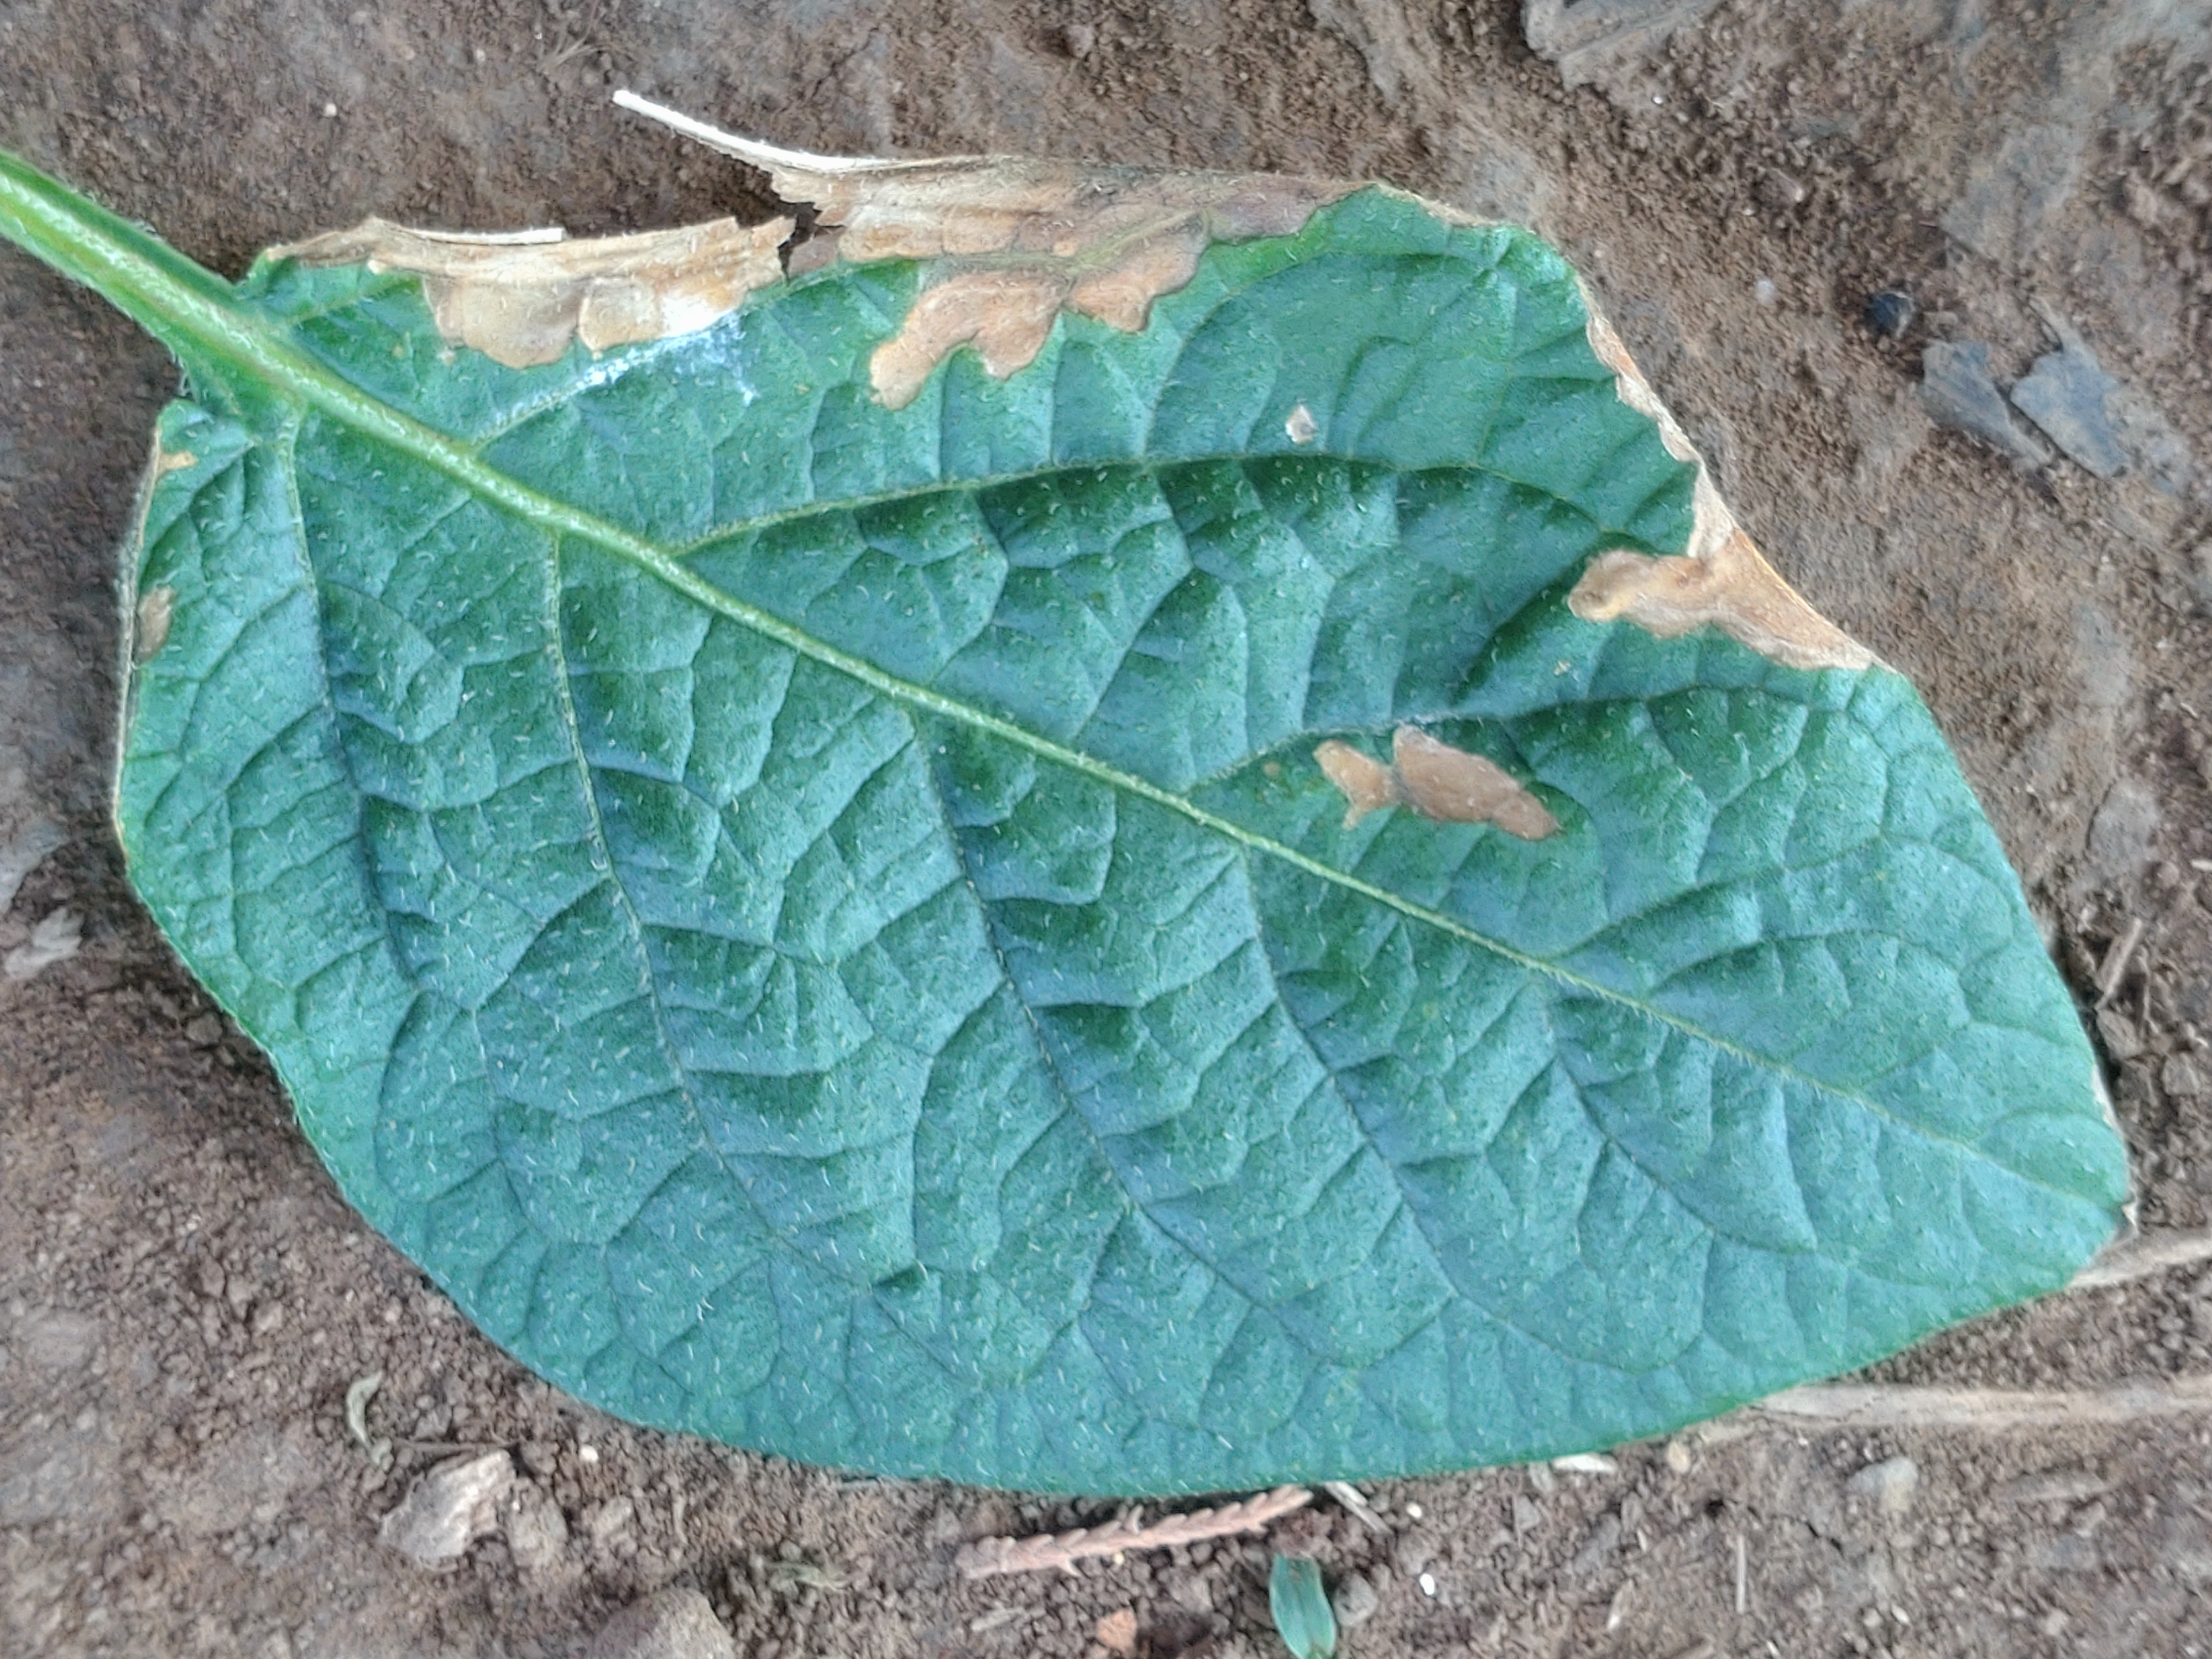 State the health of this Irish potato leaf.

early blight
